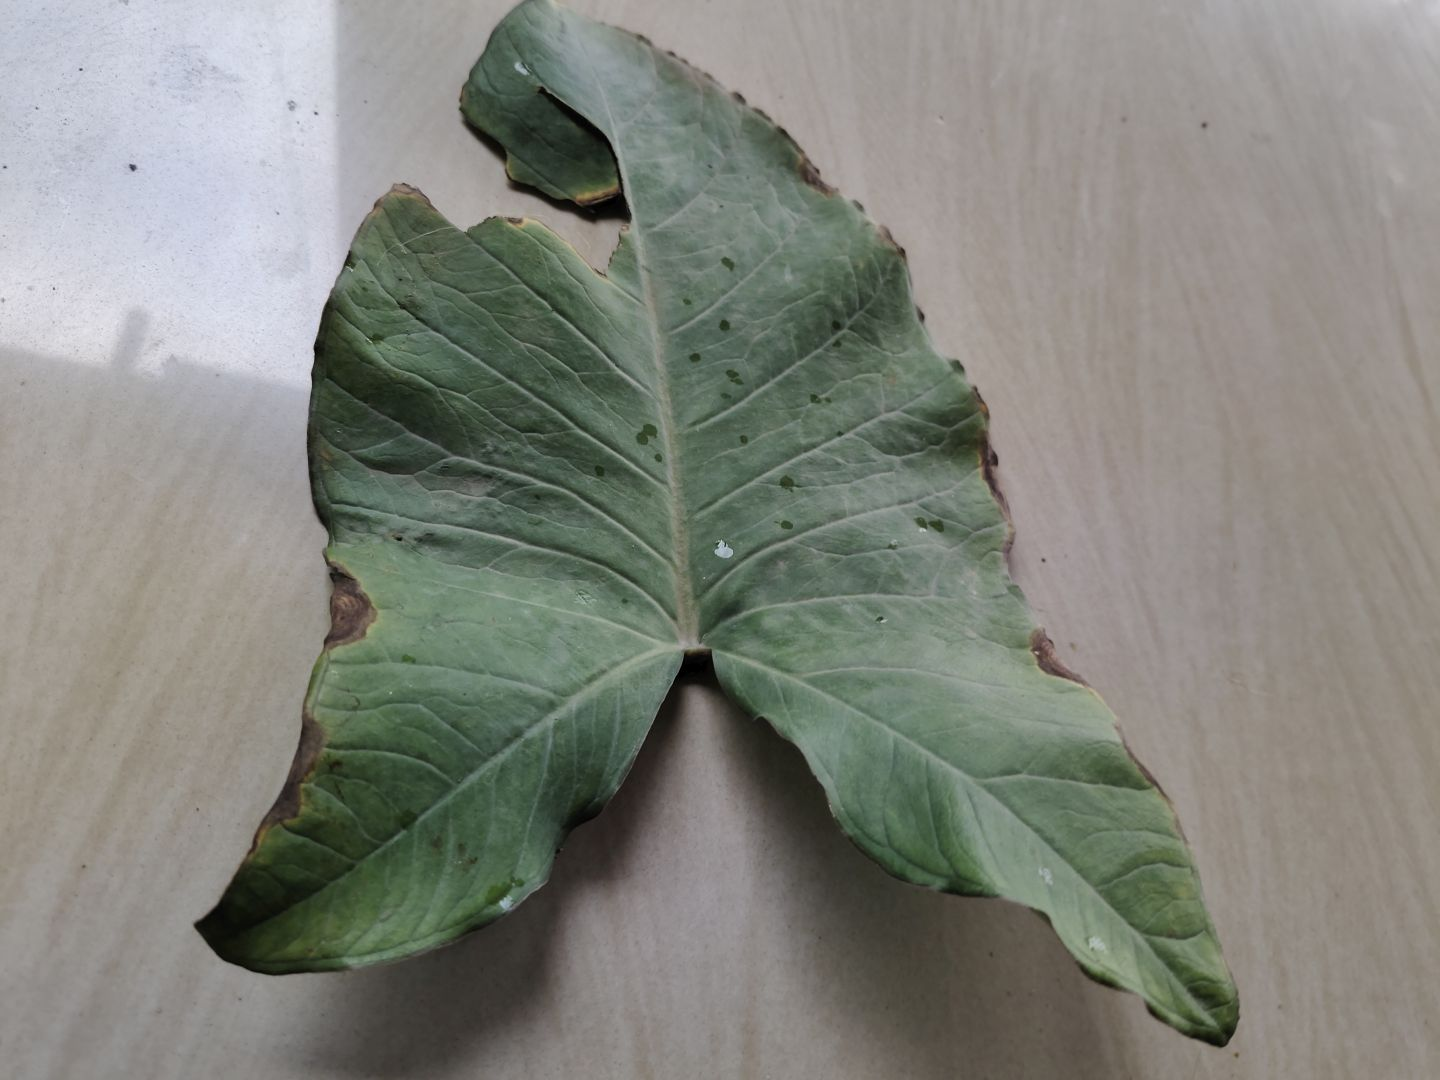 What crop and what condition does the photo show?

taro, leaf blight
